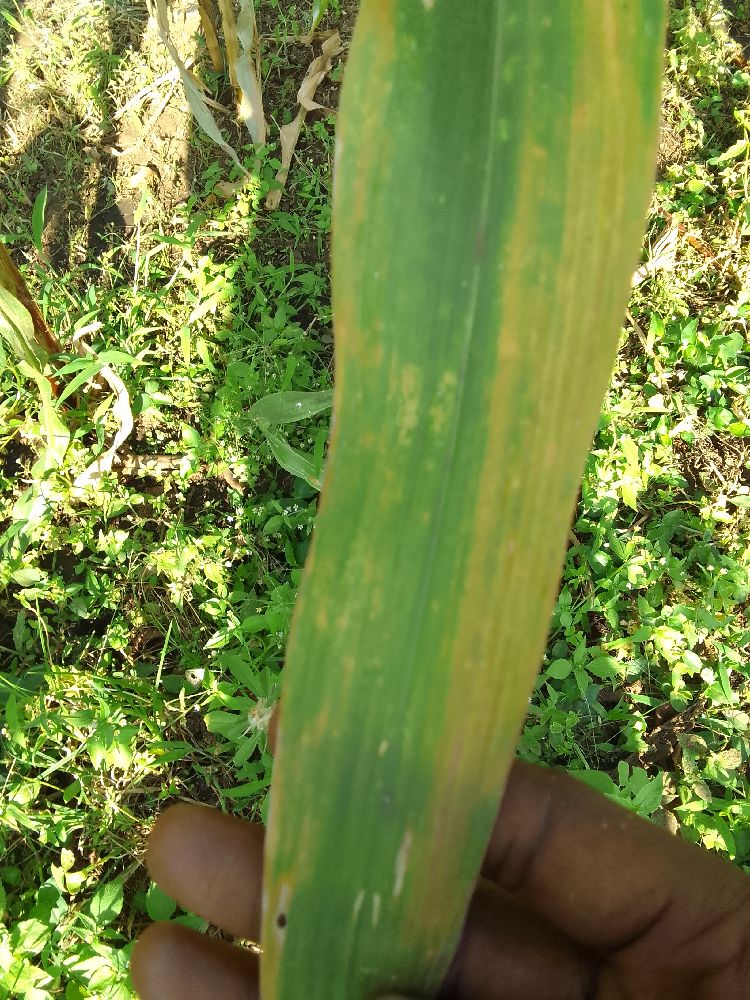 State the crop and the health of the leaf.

maize, maize lethal necrosis
